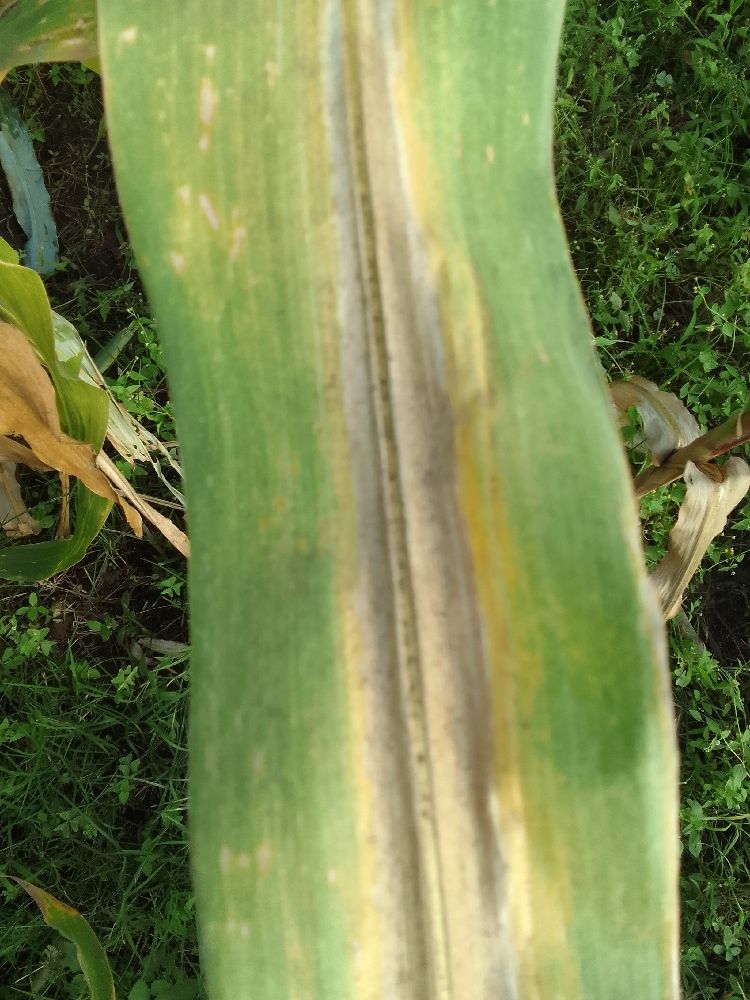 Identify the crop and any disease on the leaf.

maize, maize lethal necrosis
